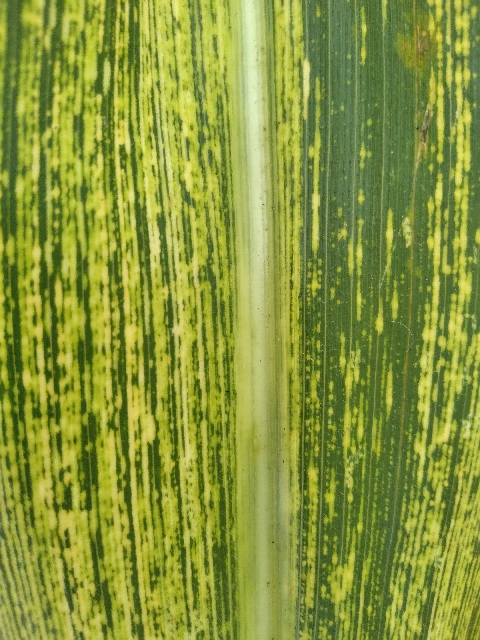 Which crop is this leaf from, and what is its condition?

maize, maize streak virus
